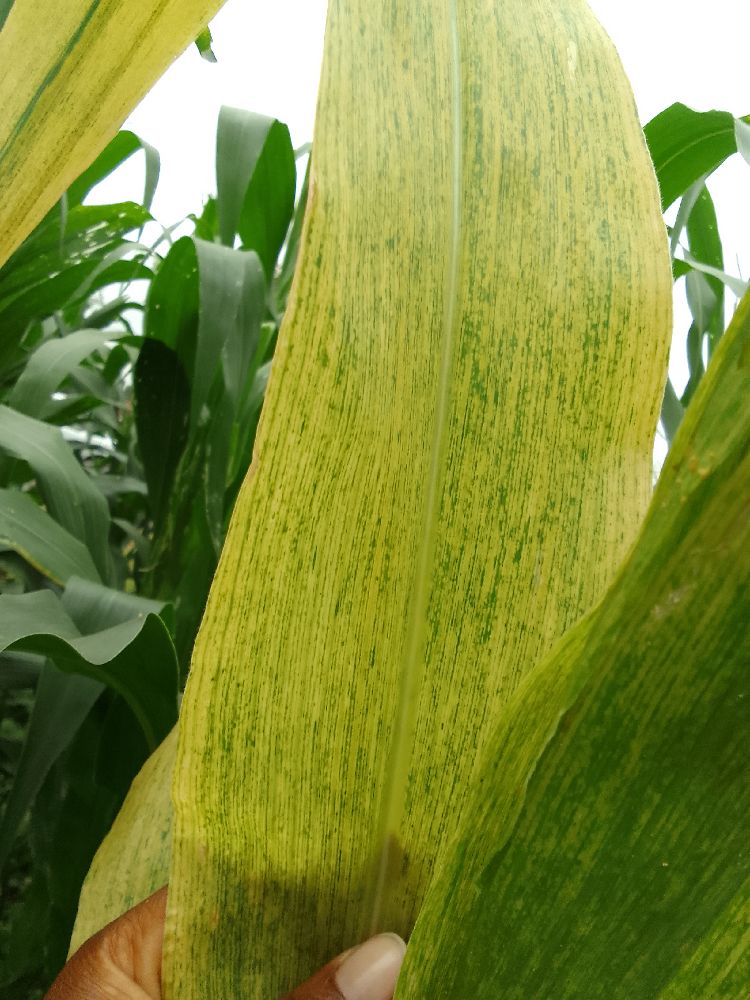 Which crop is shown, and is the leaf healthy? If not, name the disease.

maize, healthy
